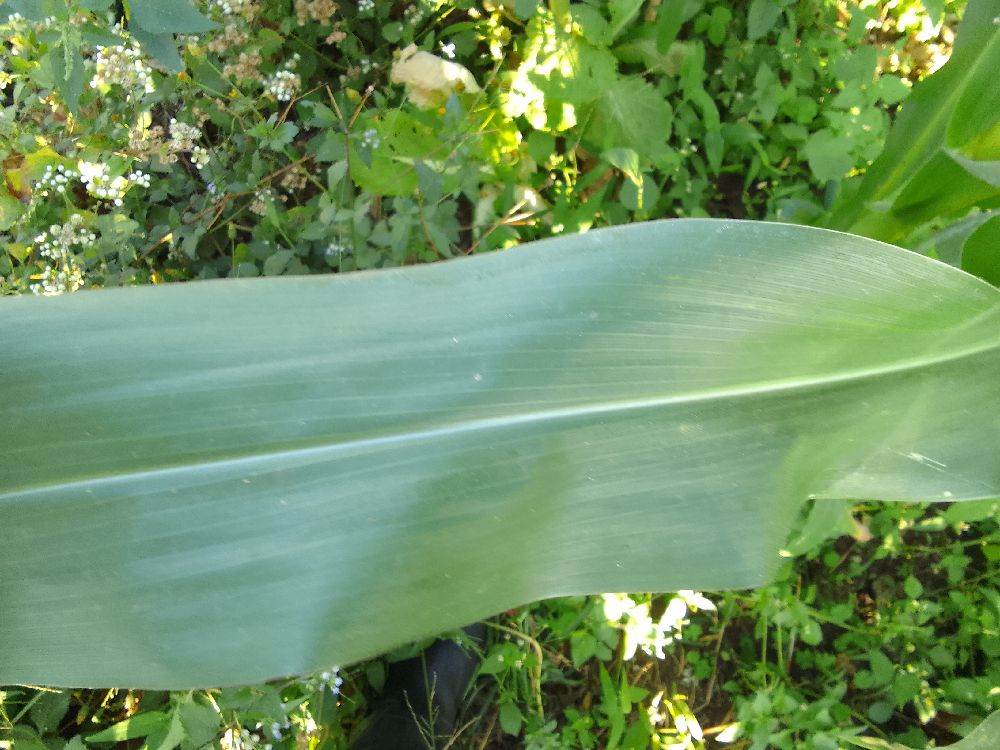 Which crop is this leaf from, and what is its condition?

maize, healthy
